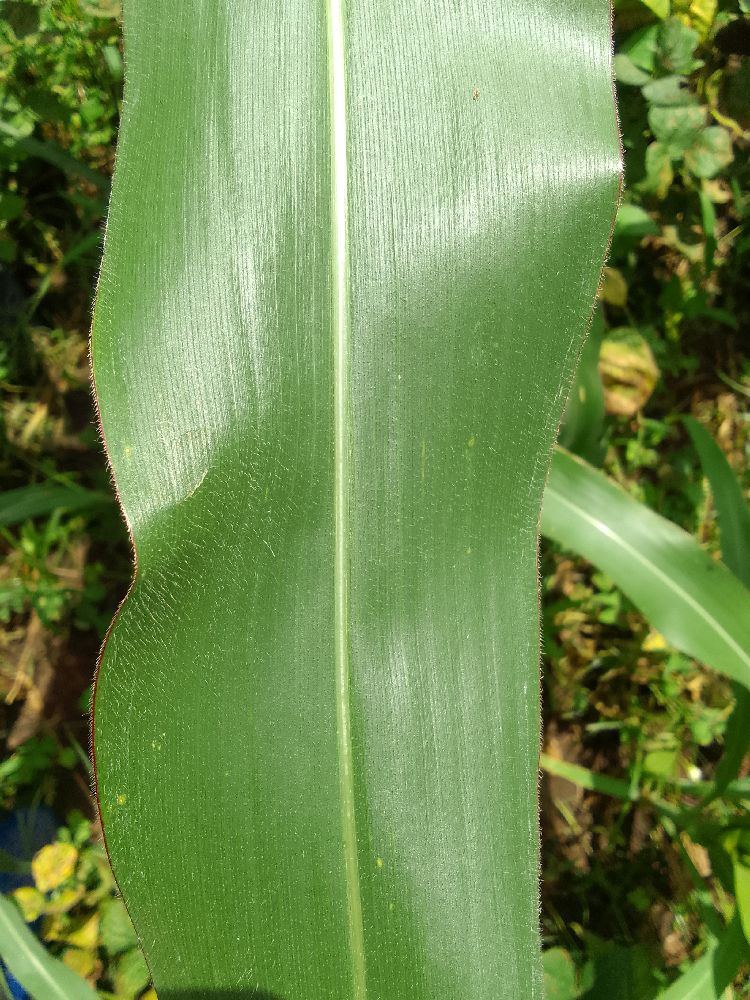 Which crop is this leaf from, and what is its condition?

maize, healthy
